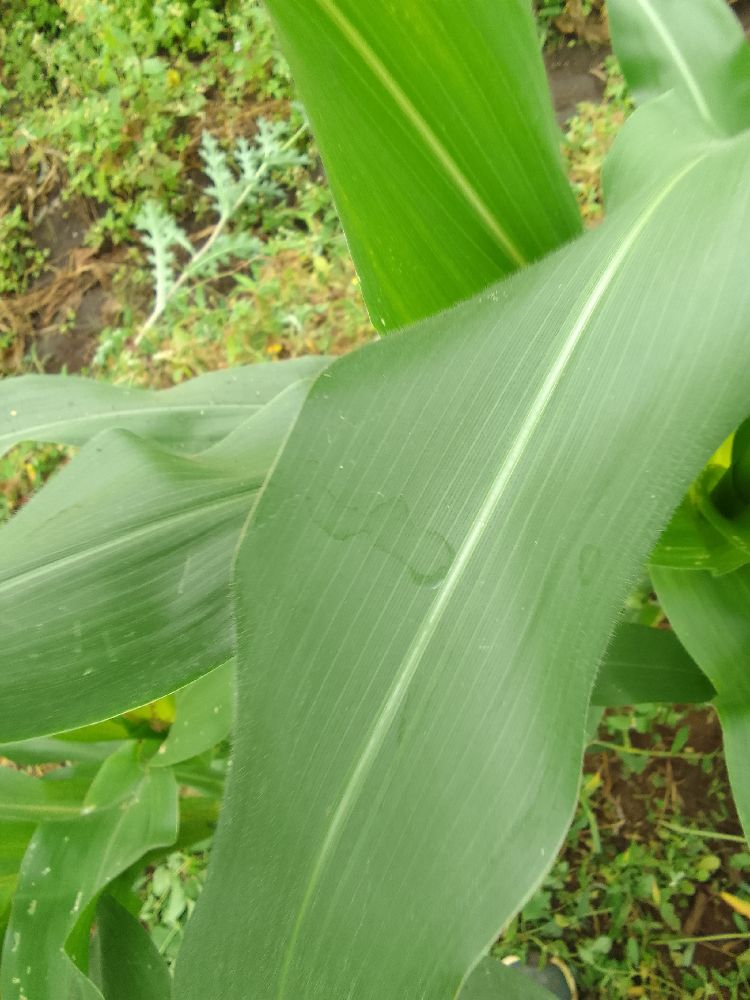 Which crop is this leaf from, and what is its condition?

maize, healthy
